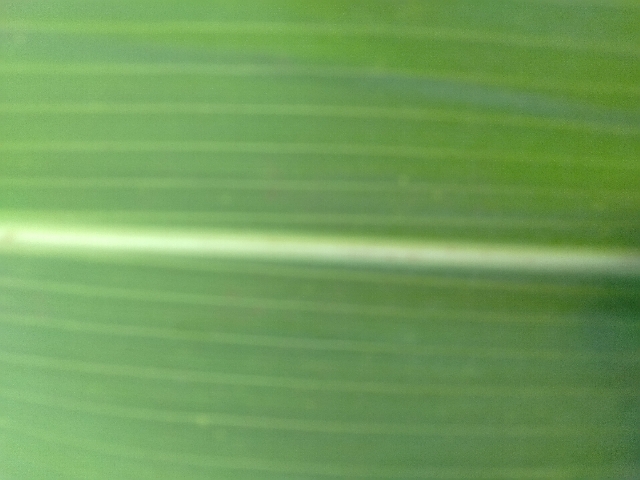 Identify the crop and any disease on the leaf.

maize, healthy
